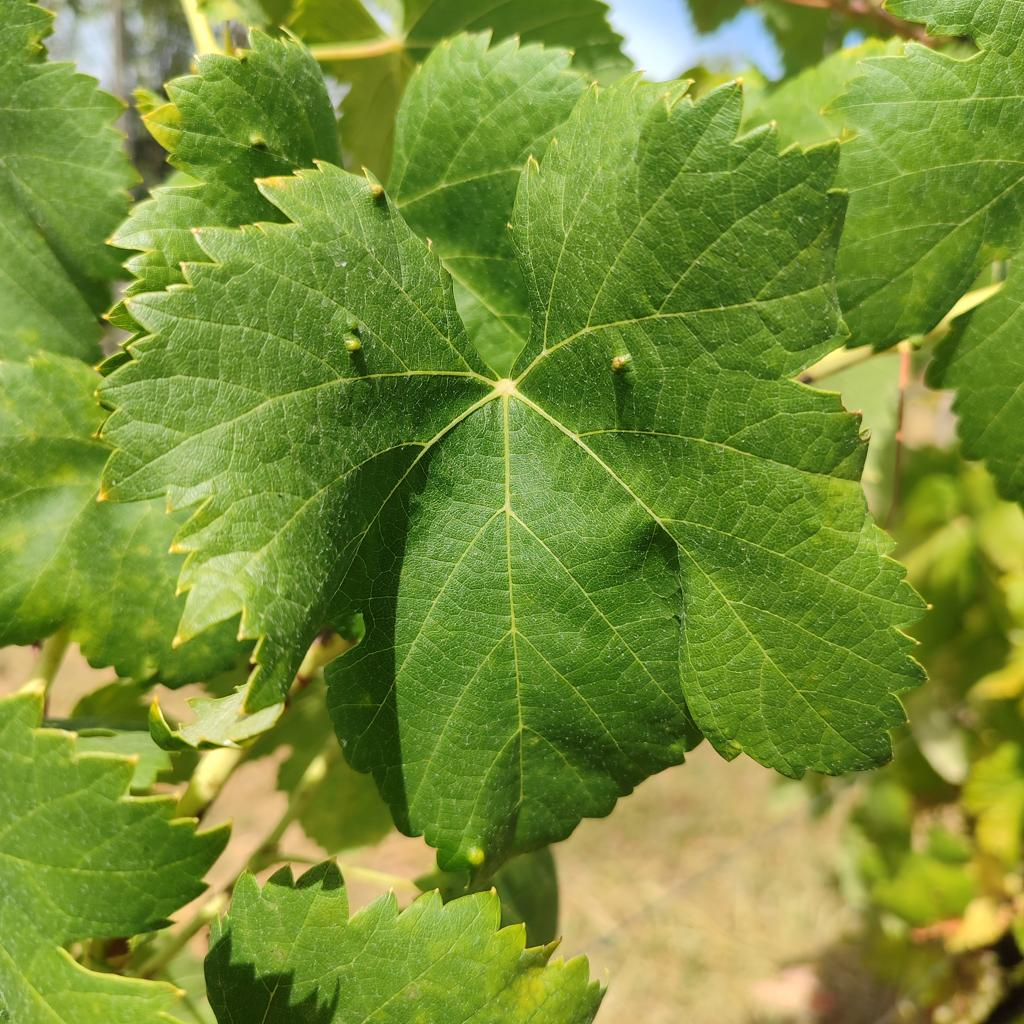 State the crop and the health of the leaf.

grapevine, erineum mite
